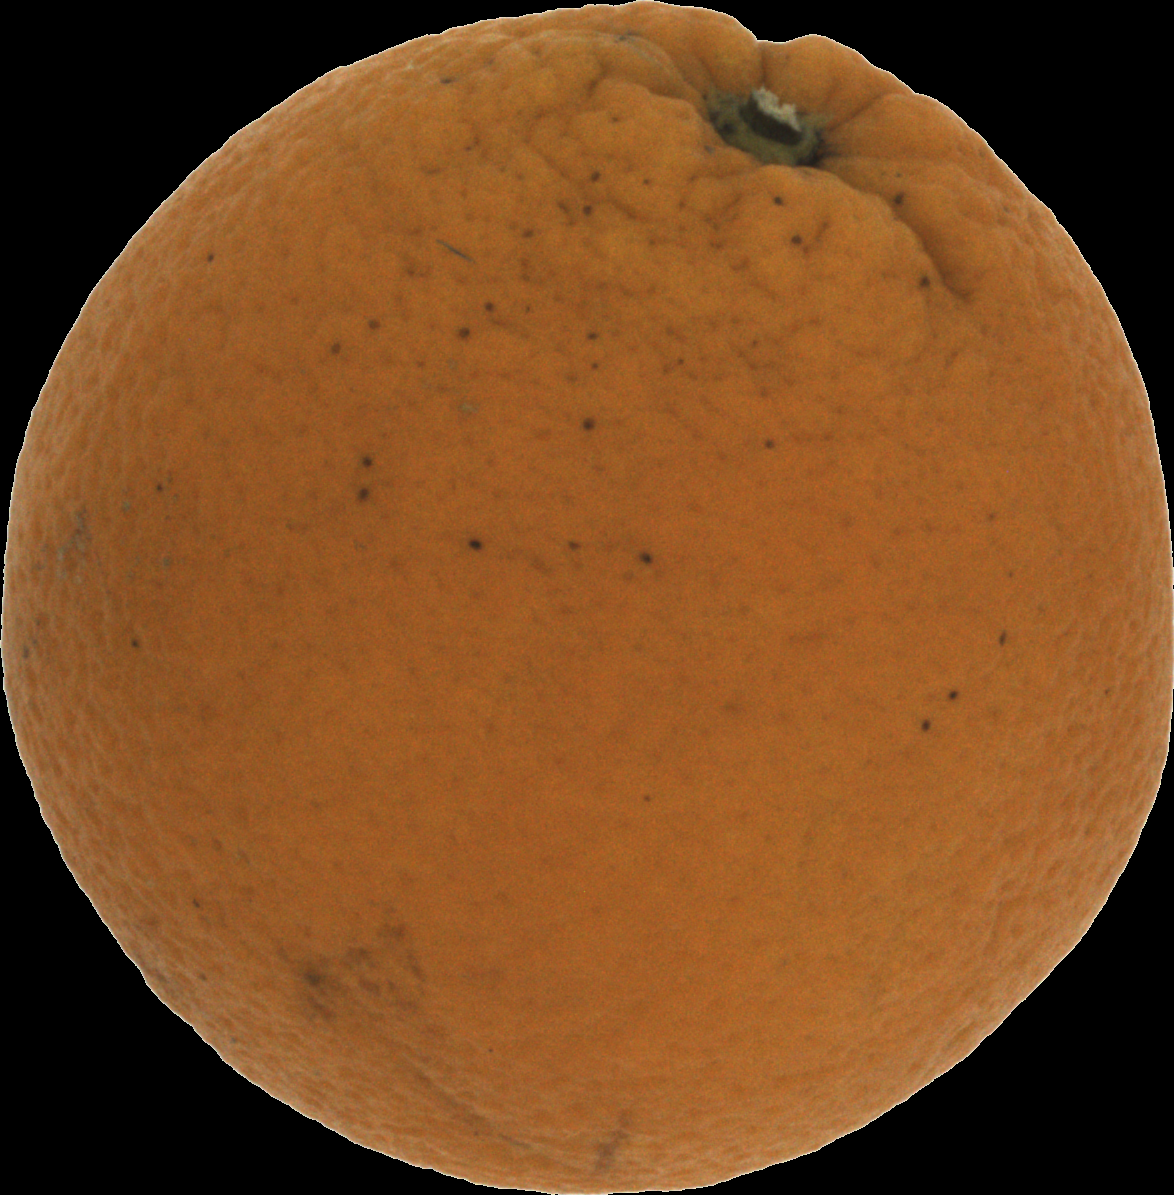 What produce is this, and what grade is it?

orange, bad
